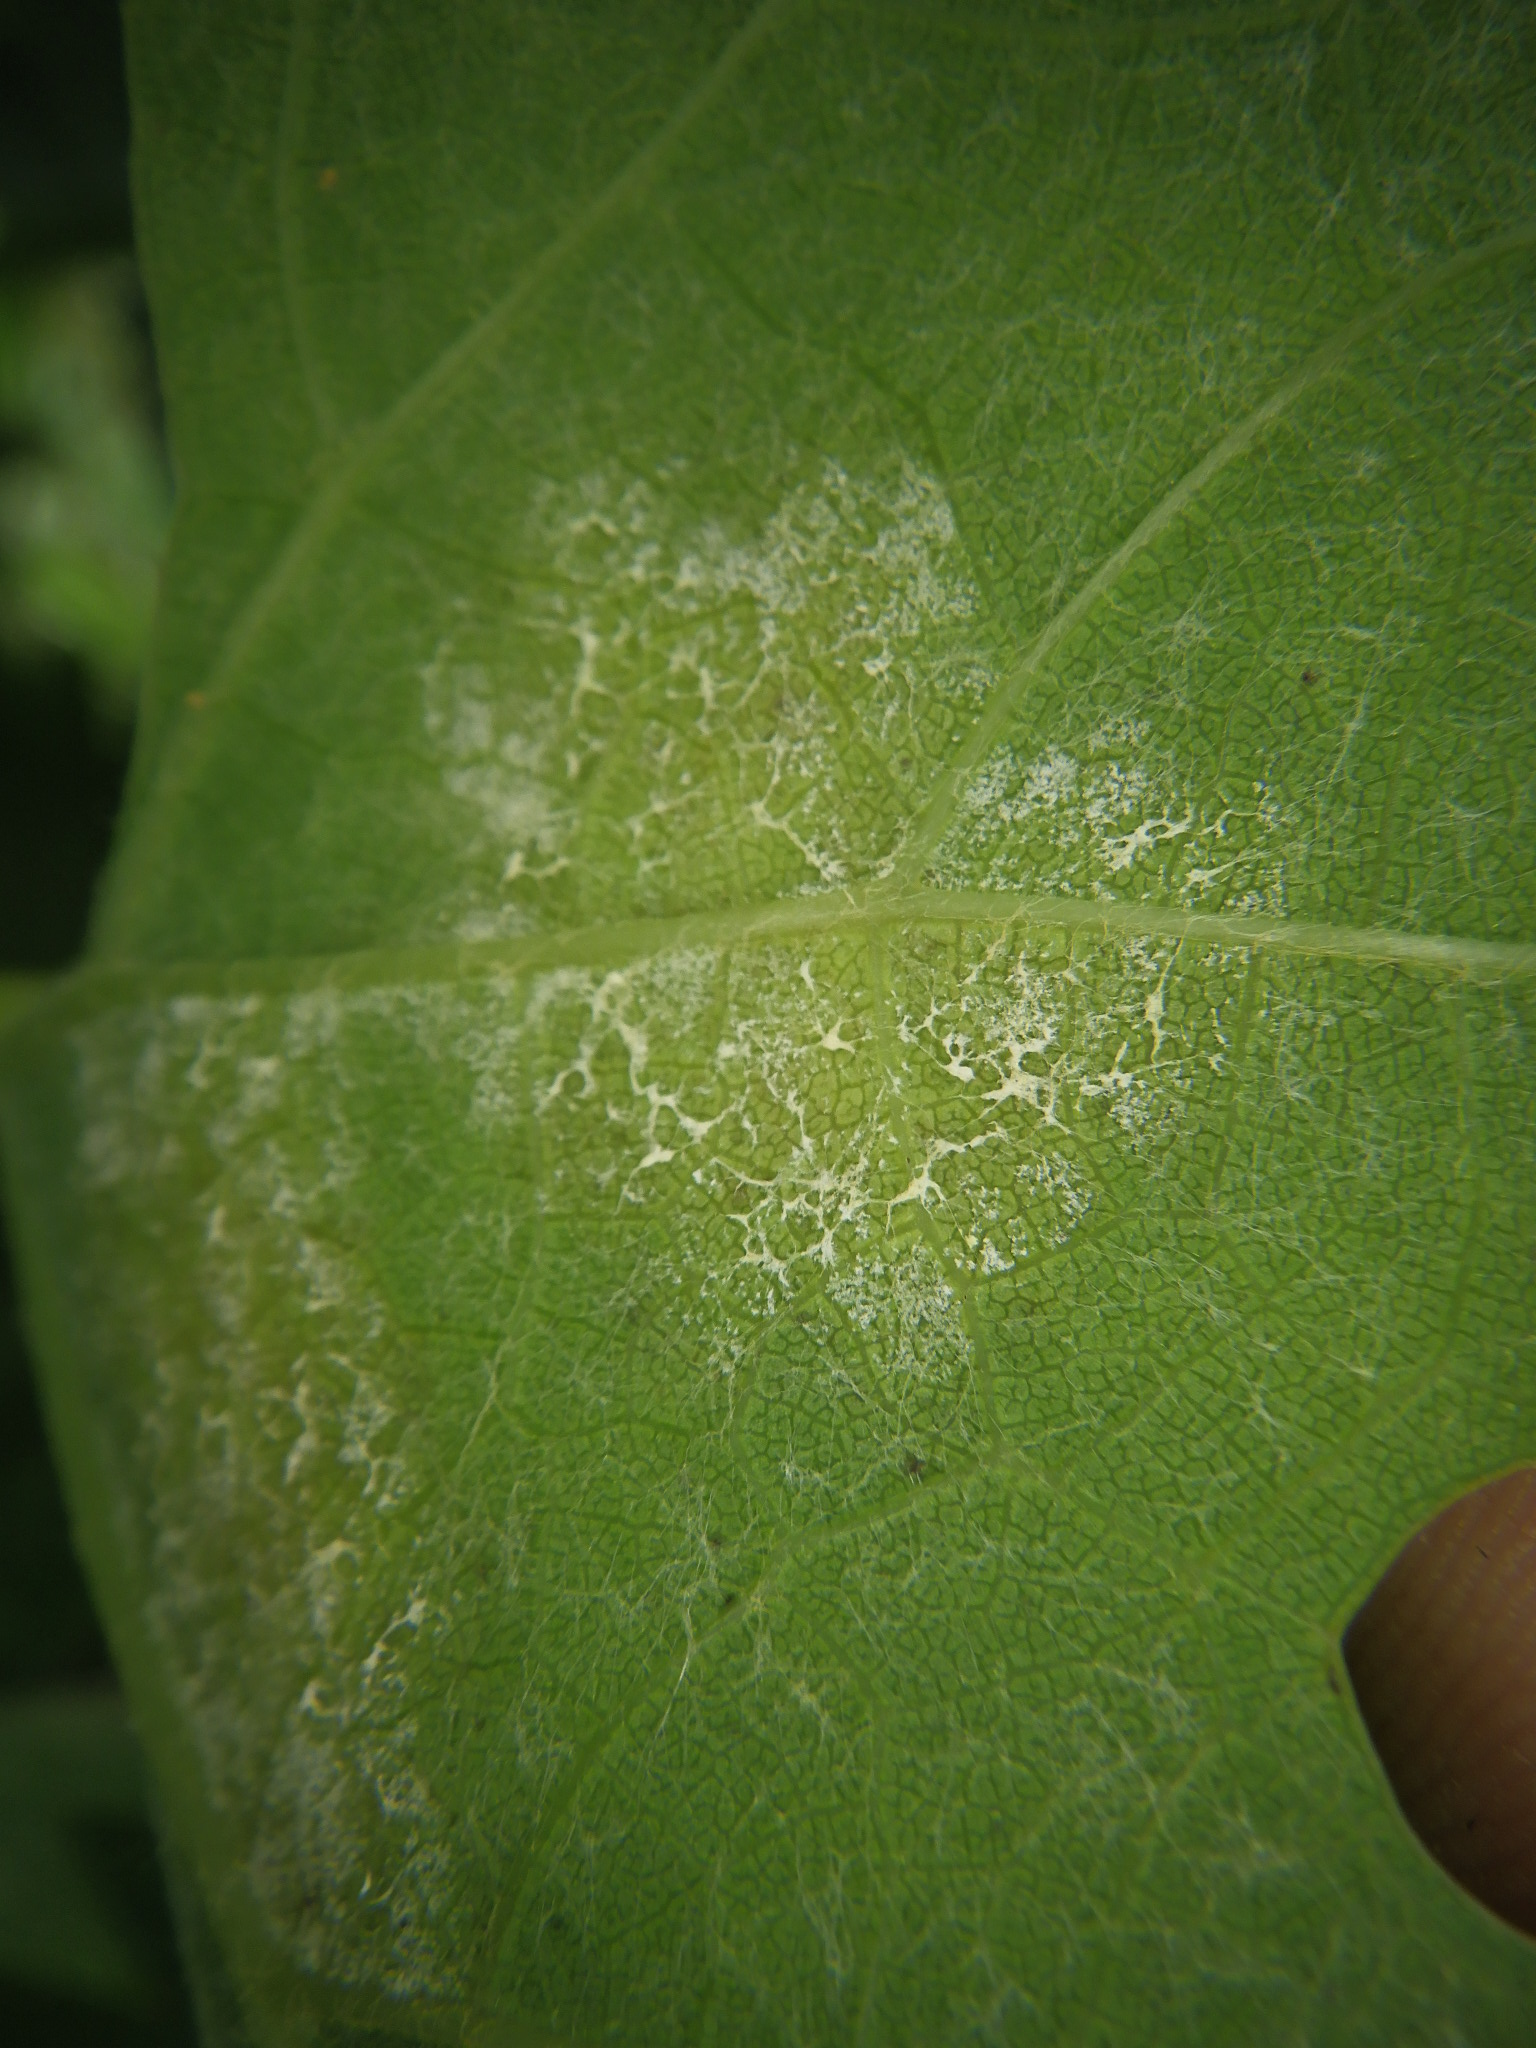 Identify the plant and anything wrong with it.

grapevine, downy mildew
